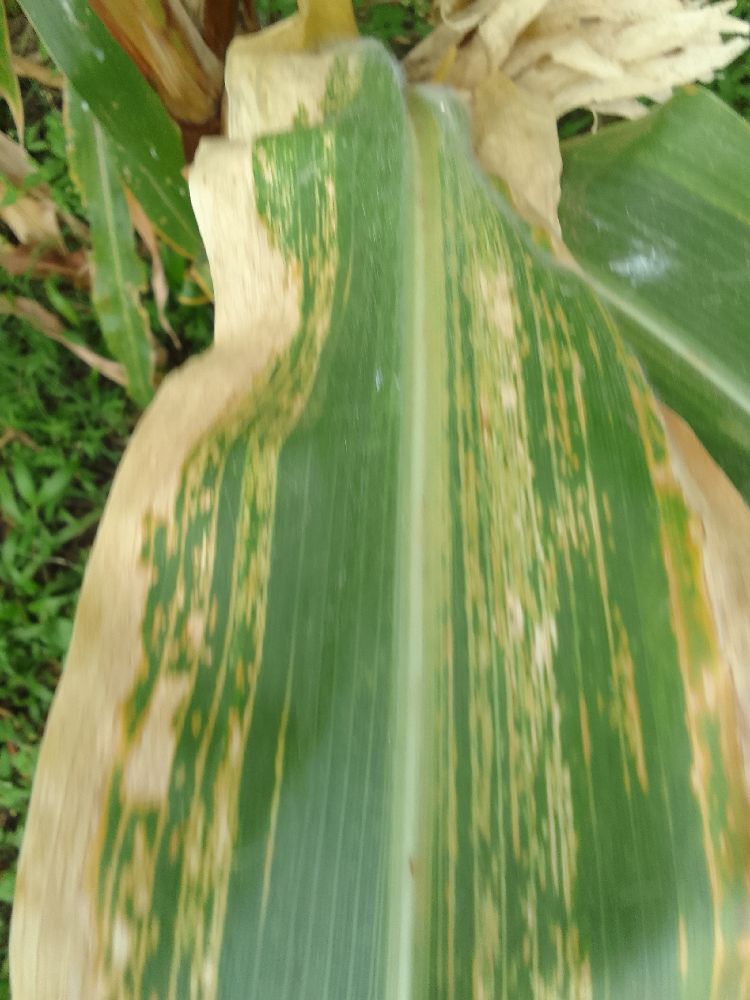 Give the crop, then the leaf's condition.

maize, maize lethal necrosis
